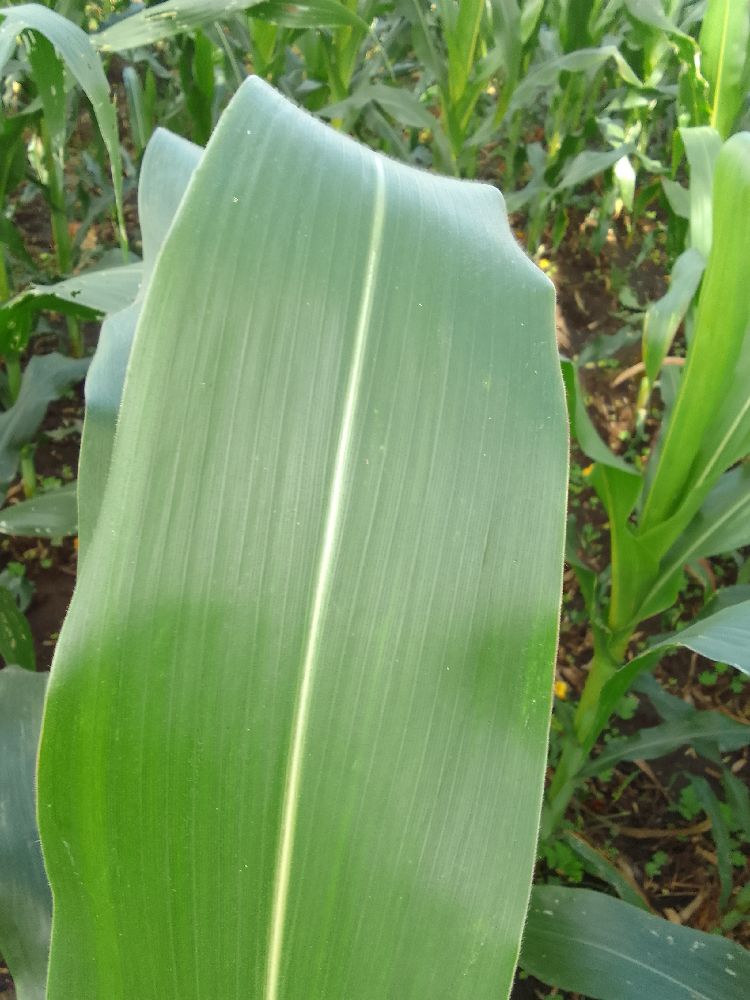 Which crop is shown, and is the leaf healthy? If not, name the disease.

maize, healthy
